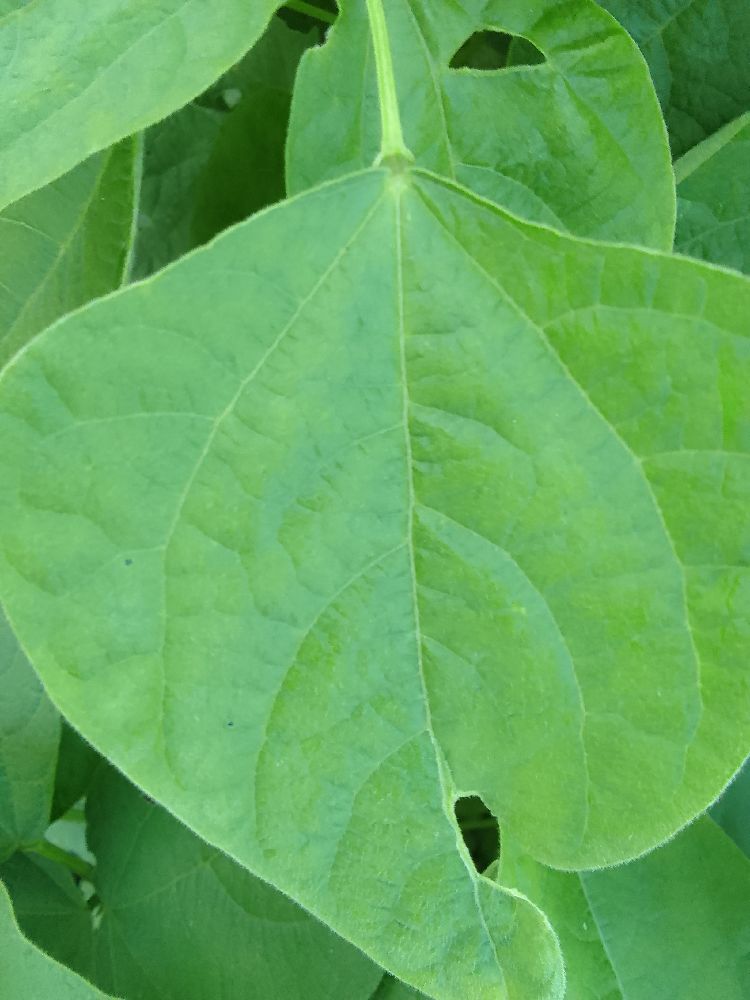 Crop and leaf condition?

common bean, healthy
